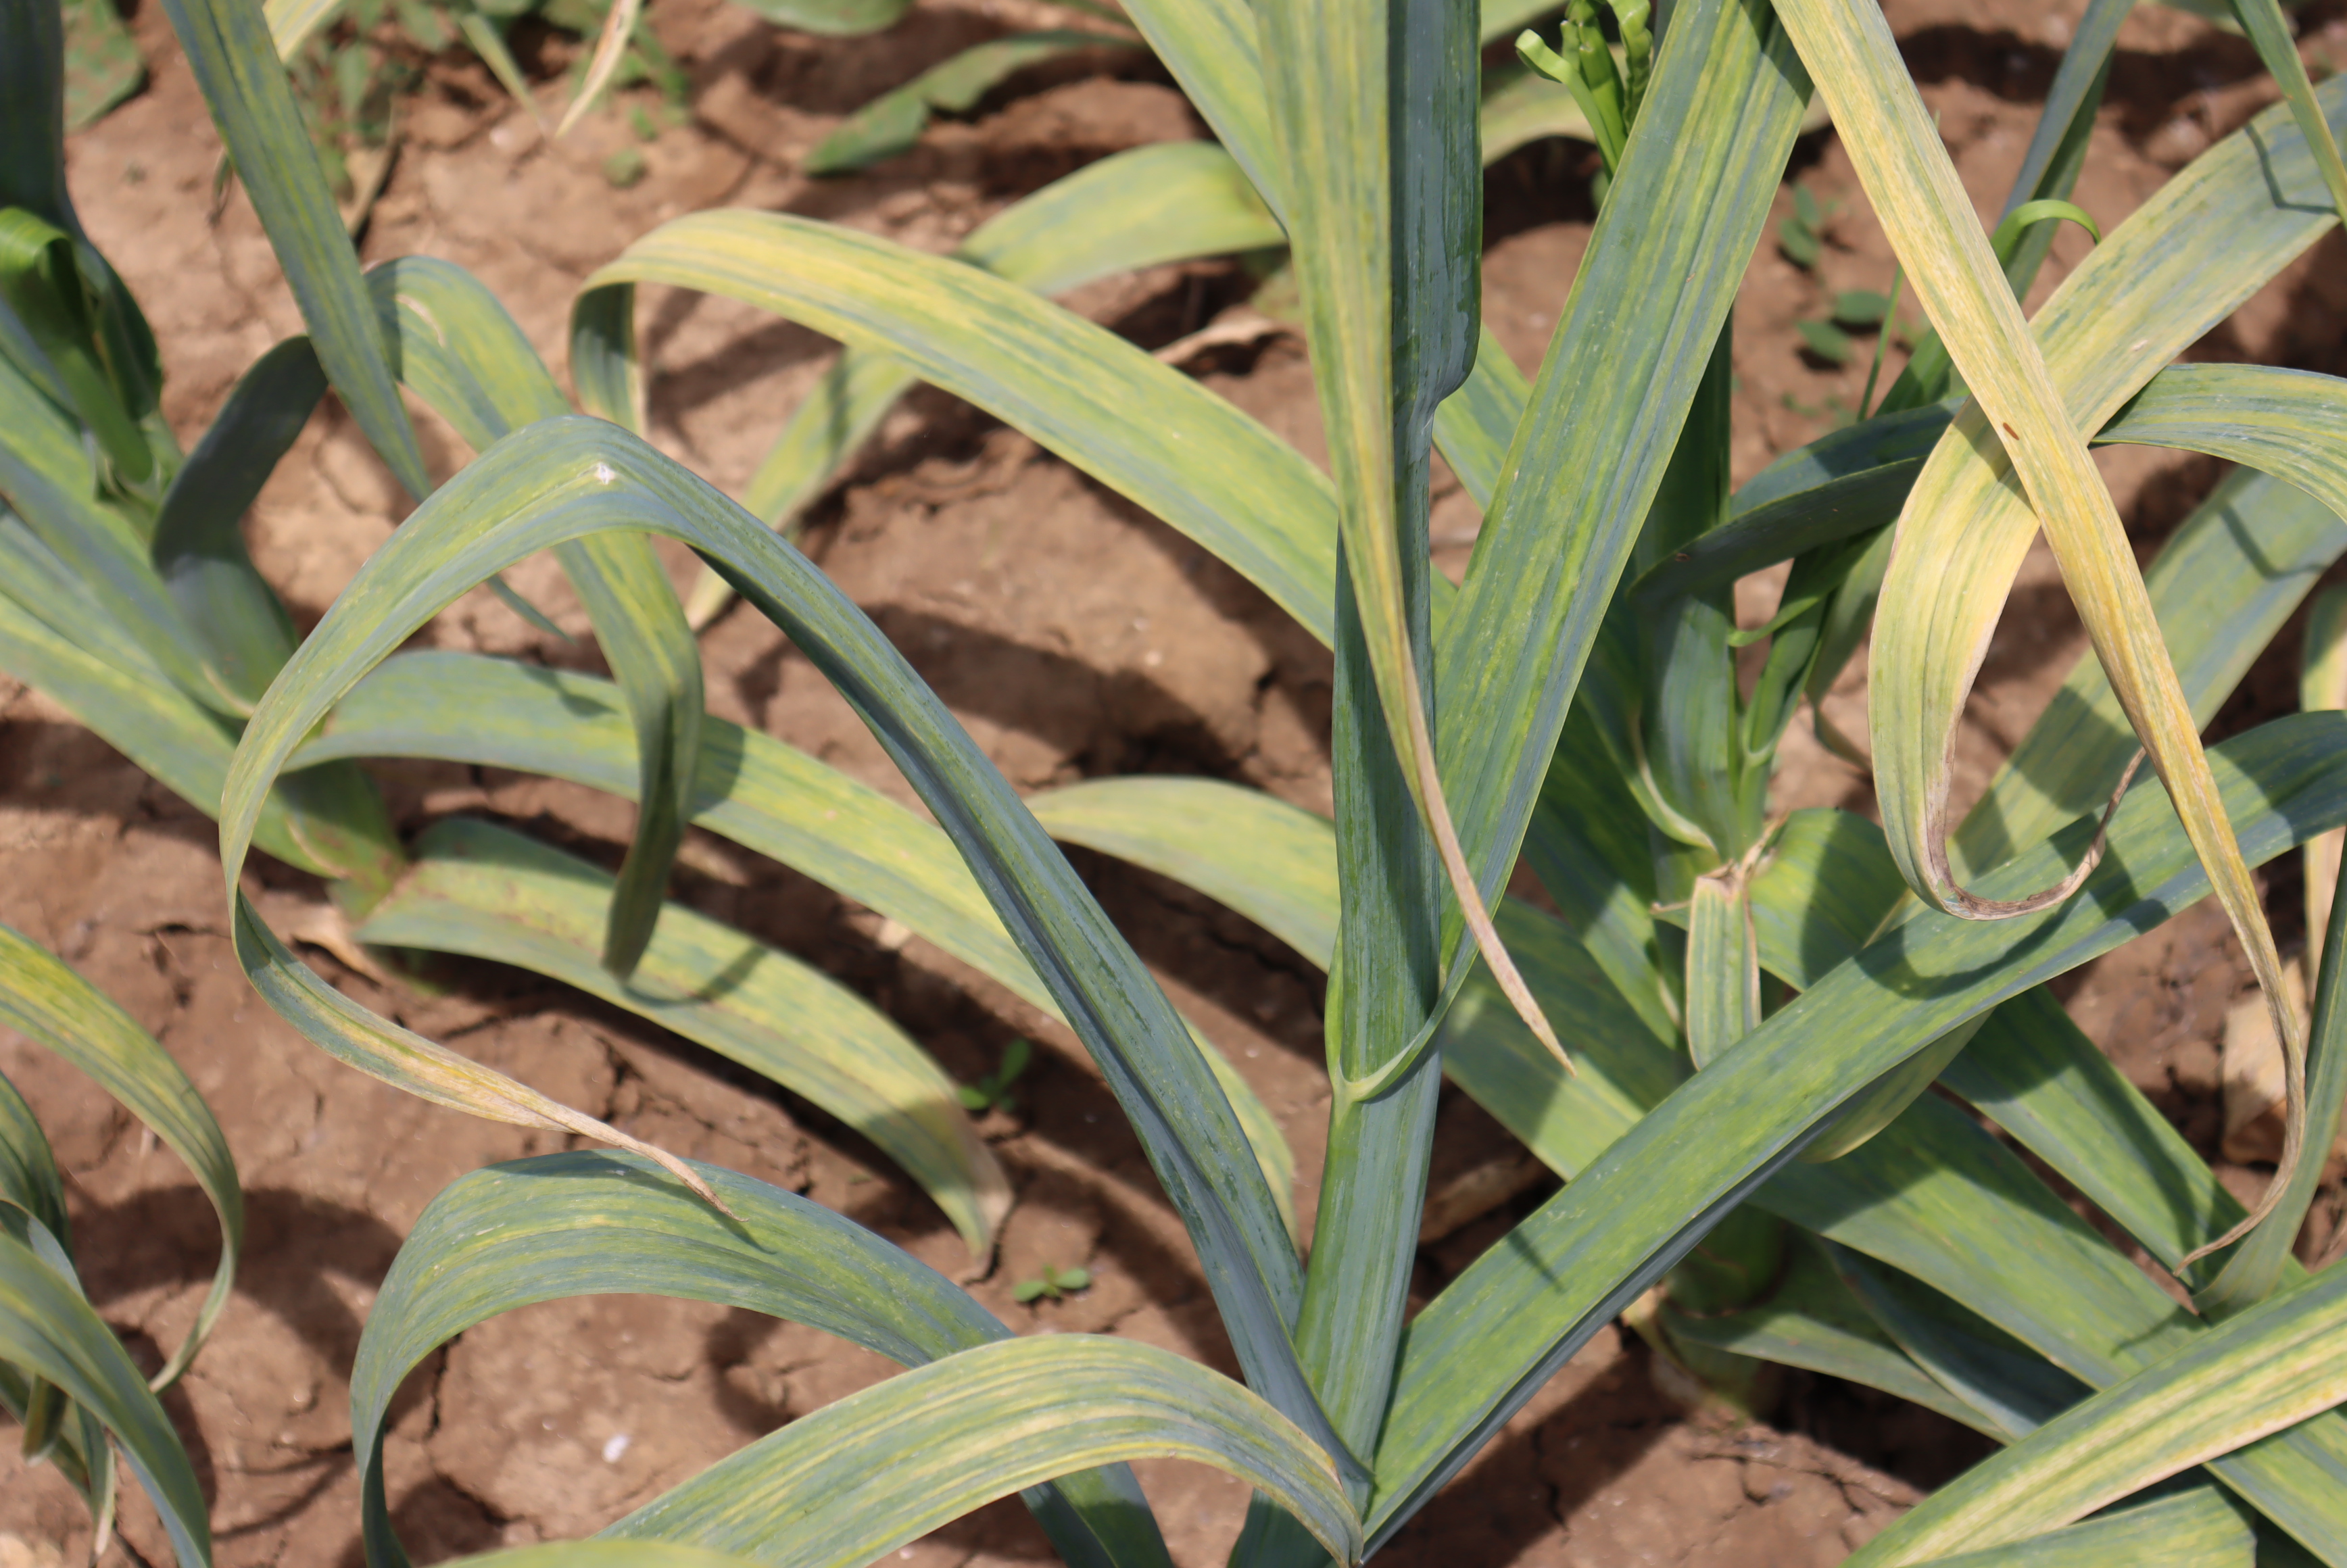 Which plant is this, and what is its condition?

elephant garlic, necrosis, unknown
